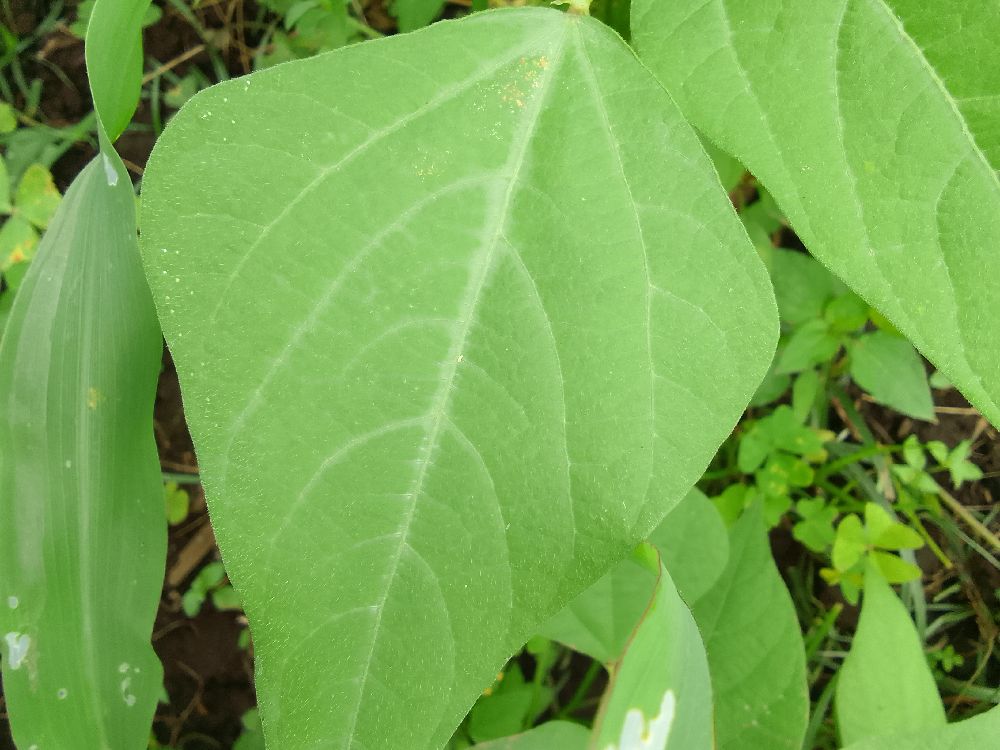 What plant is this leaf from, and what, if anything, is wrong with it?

common bean, healthy
